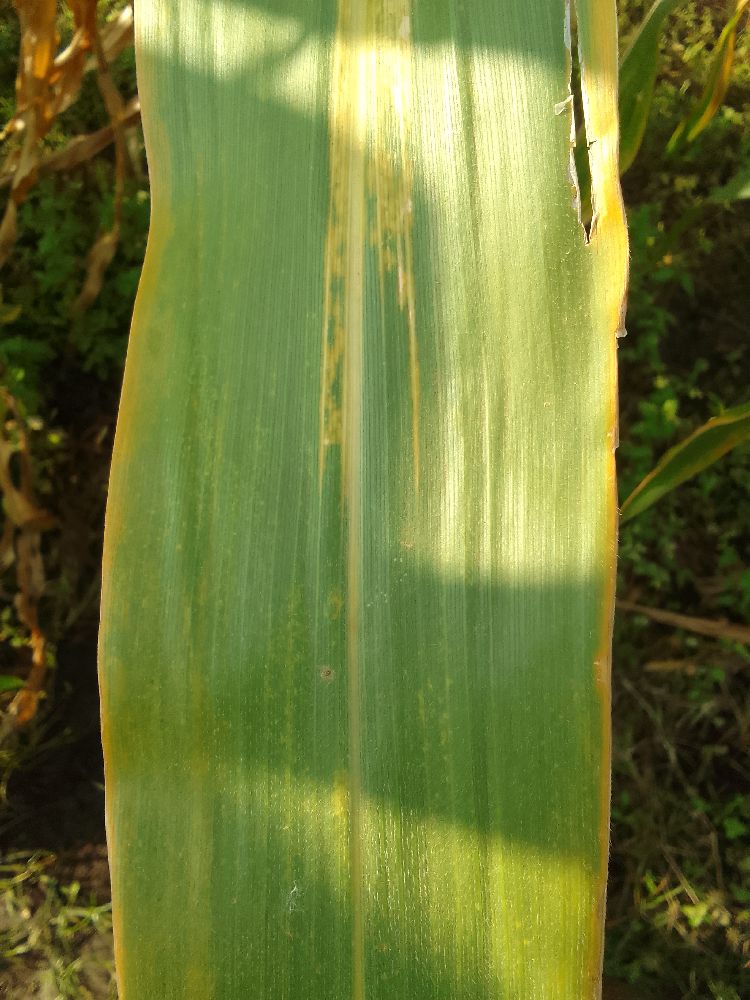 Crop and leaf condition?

maize, maize lethal necrosis
